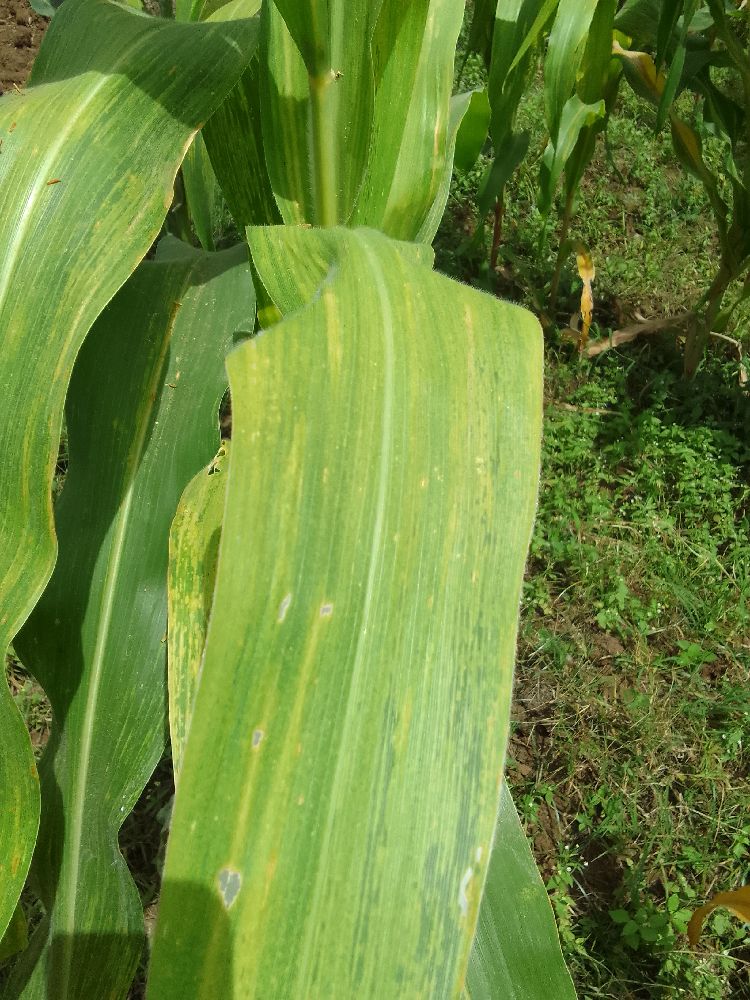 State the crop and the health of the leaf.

maize, maize lethal necrosis
